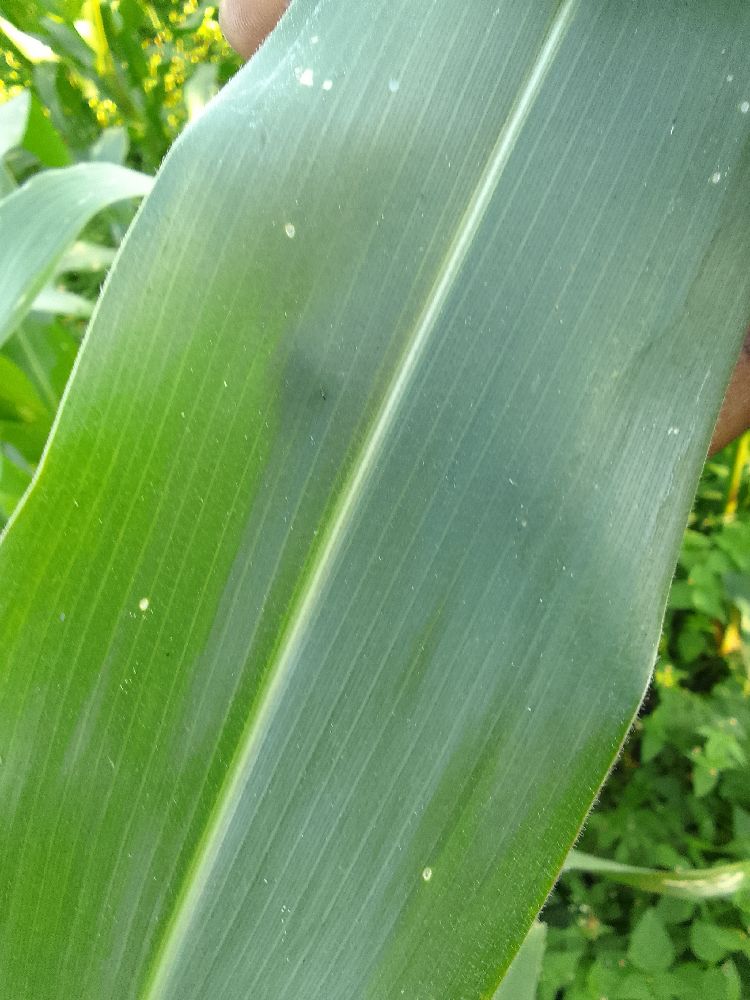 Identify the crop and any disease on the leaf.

maize, healthy
